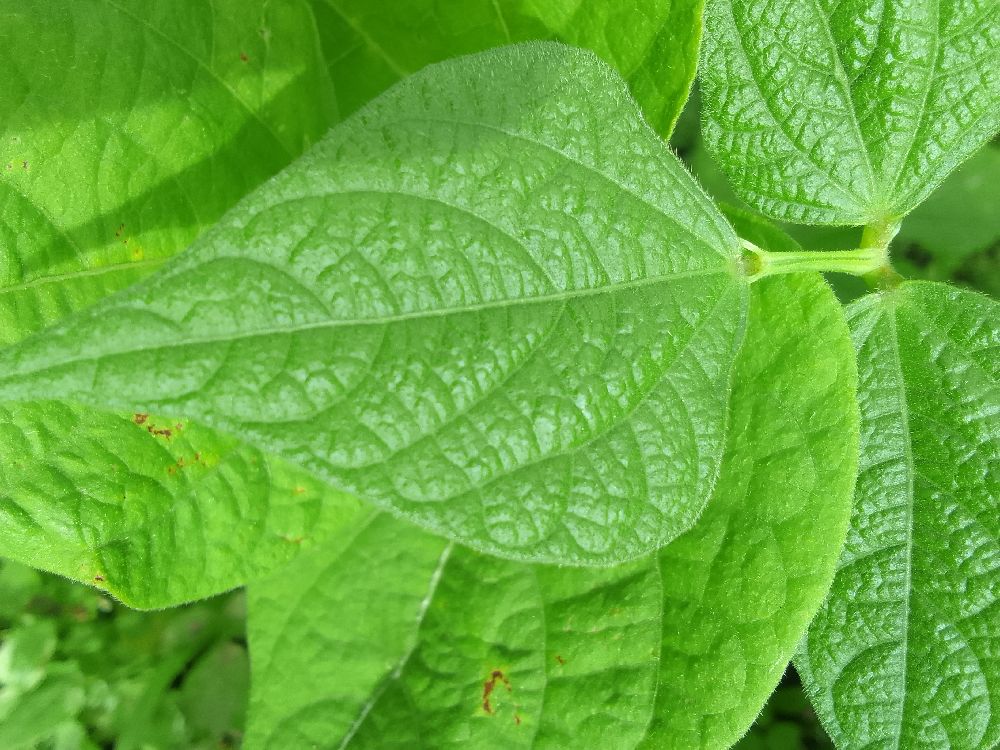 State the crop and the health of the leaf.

common bean, healthy
